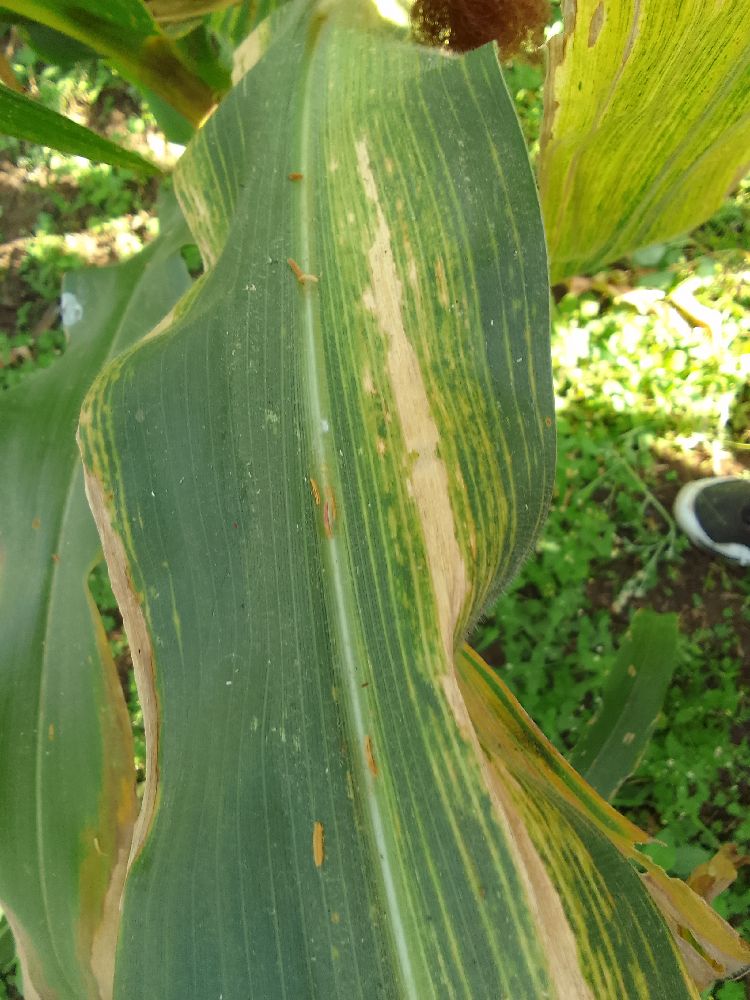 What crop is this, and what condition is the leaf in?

maize, maize lethal necrosis
